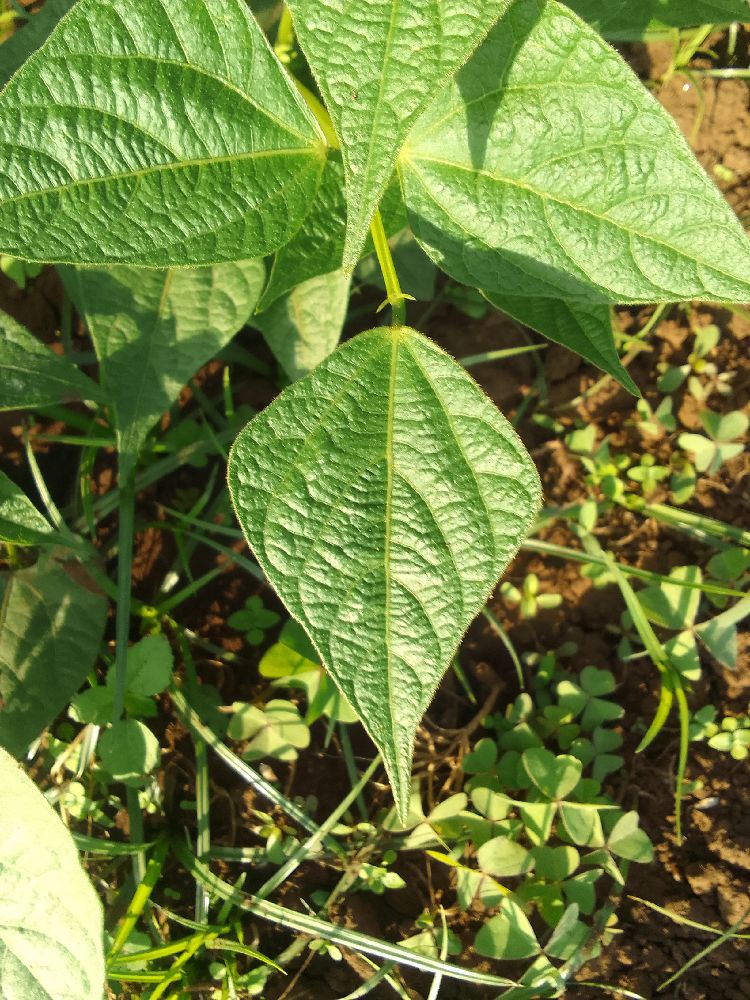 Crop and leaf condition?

common bean, healthy
